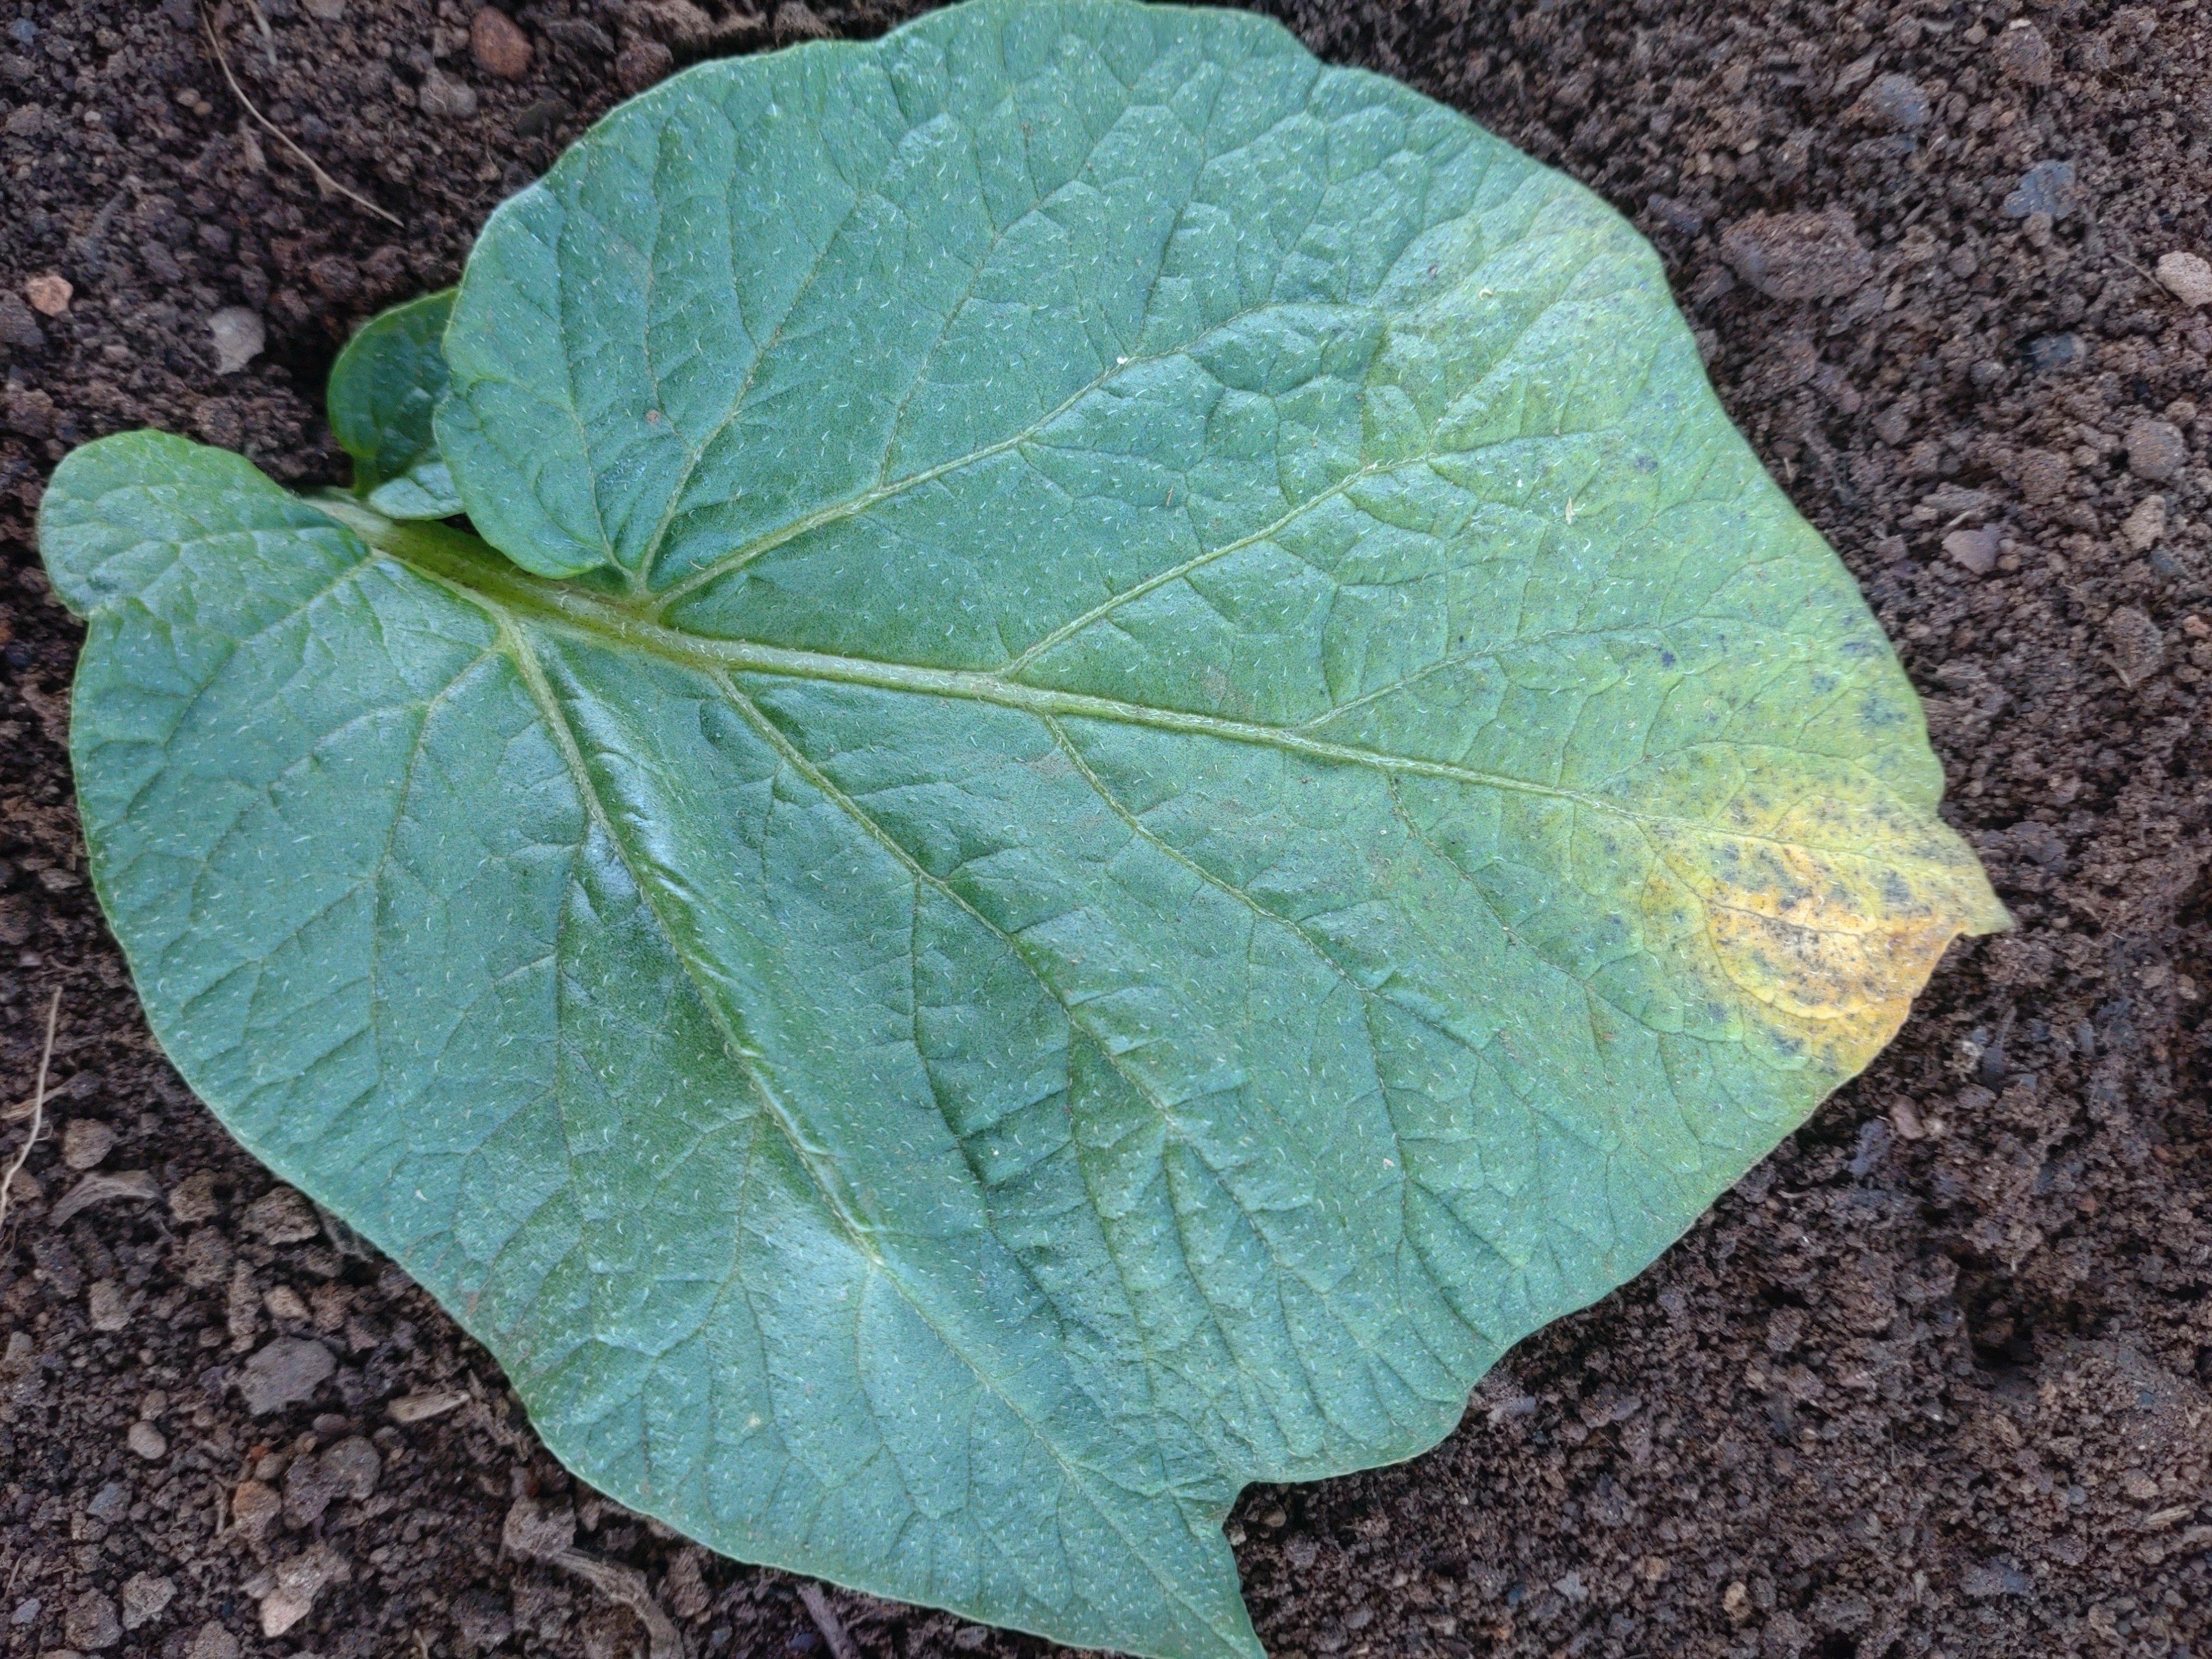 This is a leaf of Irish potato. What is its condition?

late blight
